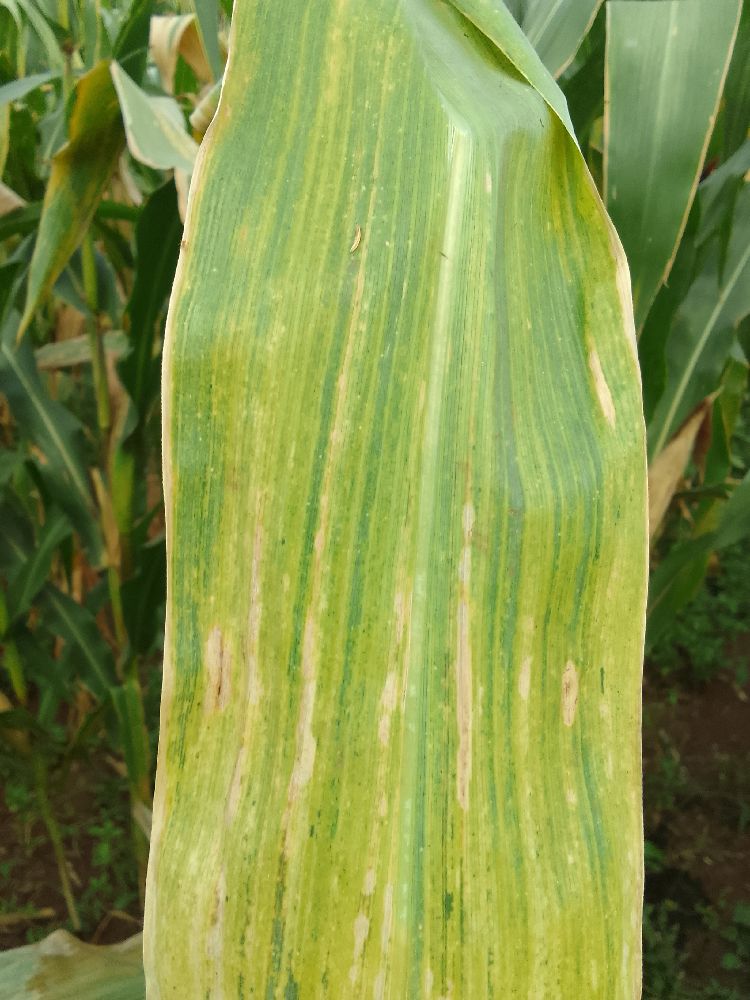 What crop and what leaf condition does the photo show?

maize, maize lethal necrosis
